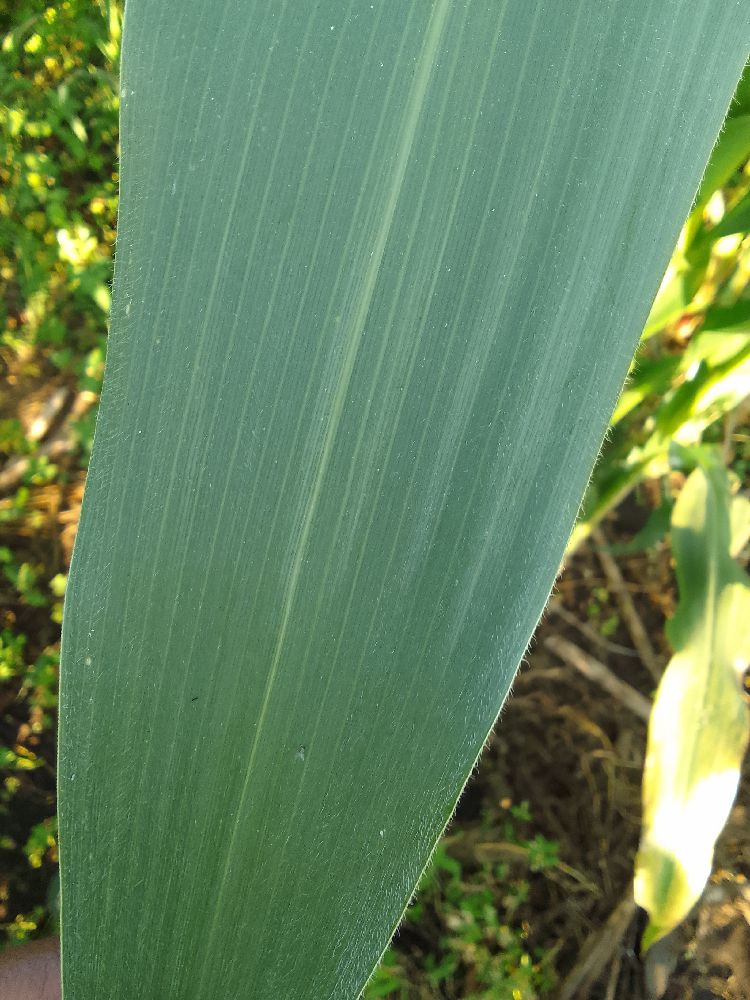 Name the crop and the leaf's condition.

maize, healthy
